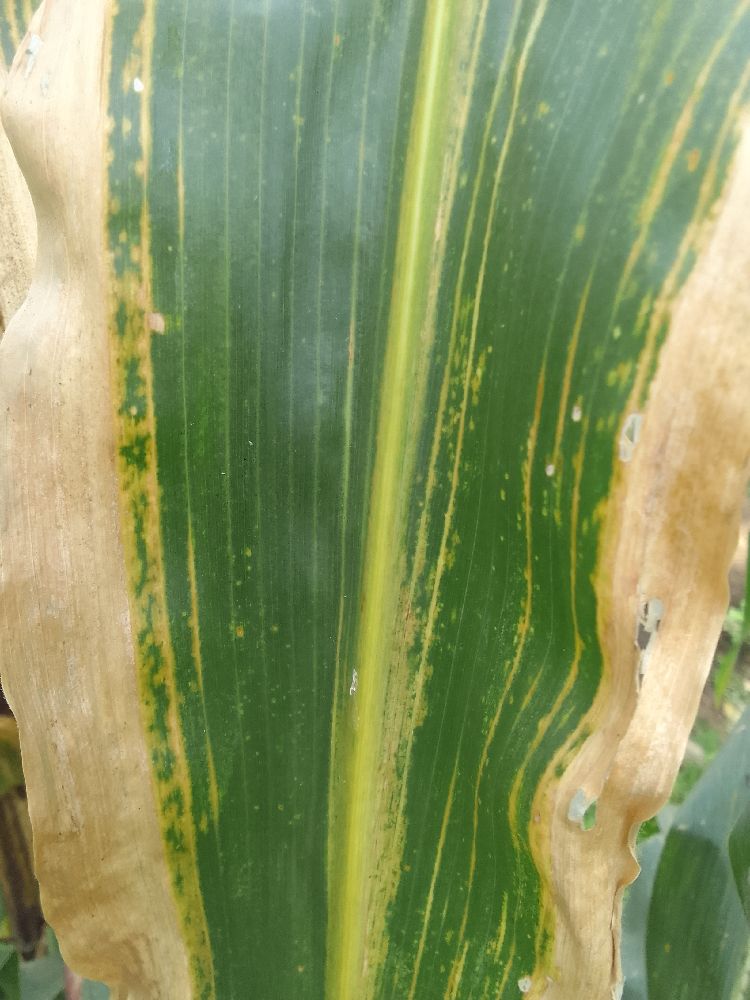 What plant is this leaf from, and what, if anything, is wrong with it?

maize, maize lethal necrosis
